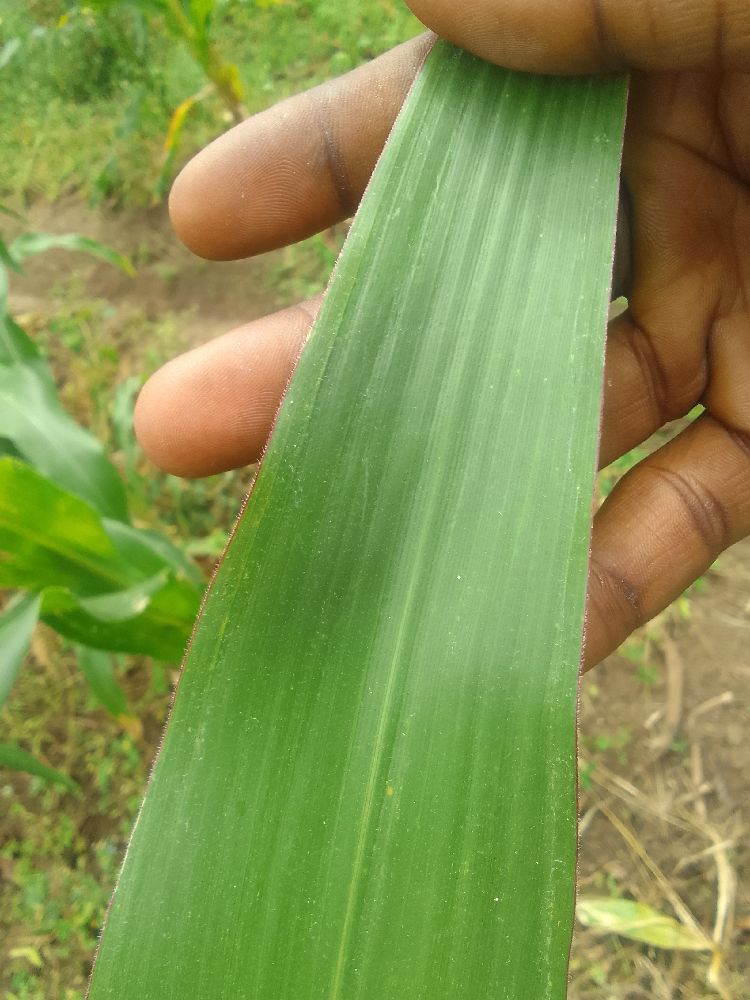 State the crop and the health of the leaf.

maize, healthy
